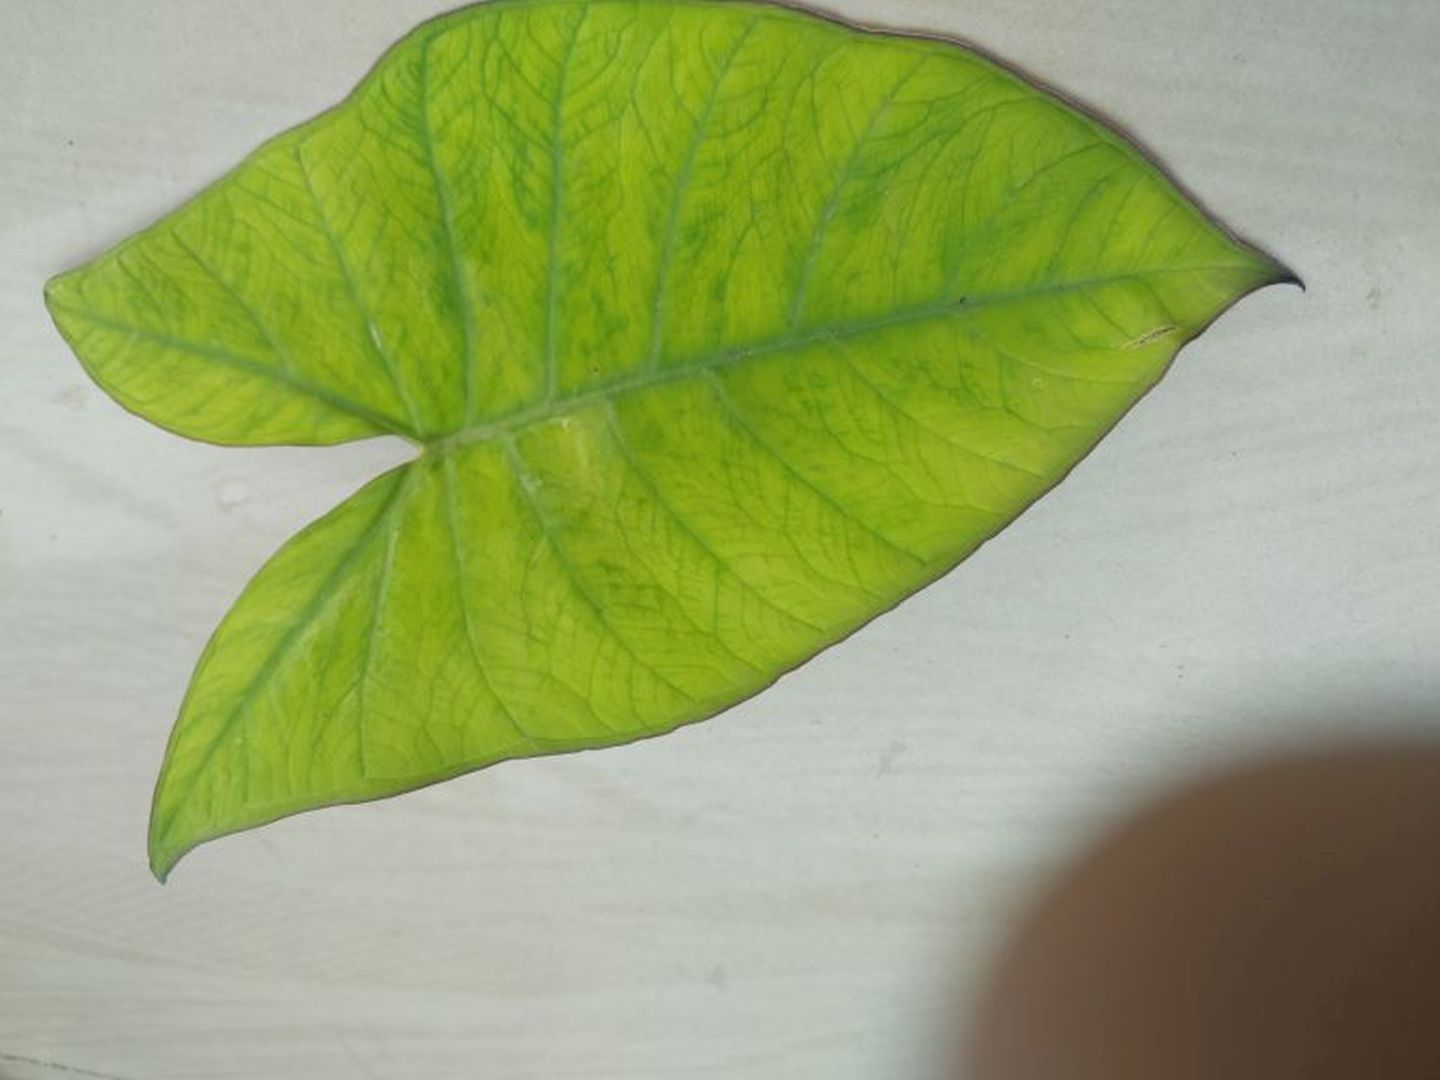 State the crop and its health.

taro, mosaic
